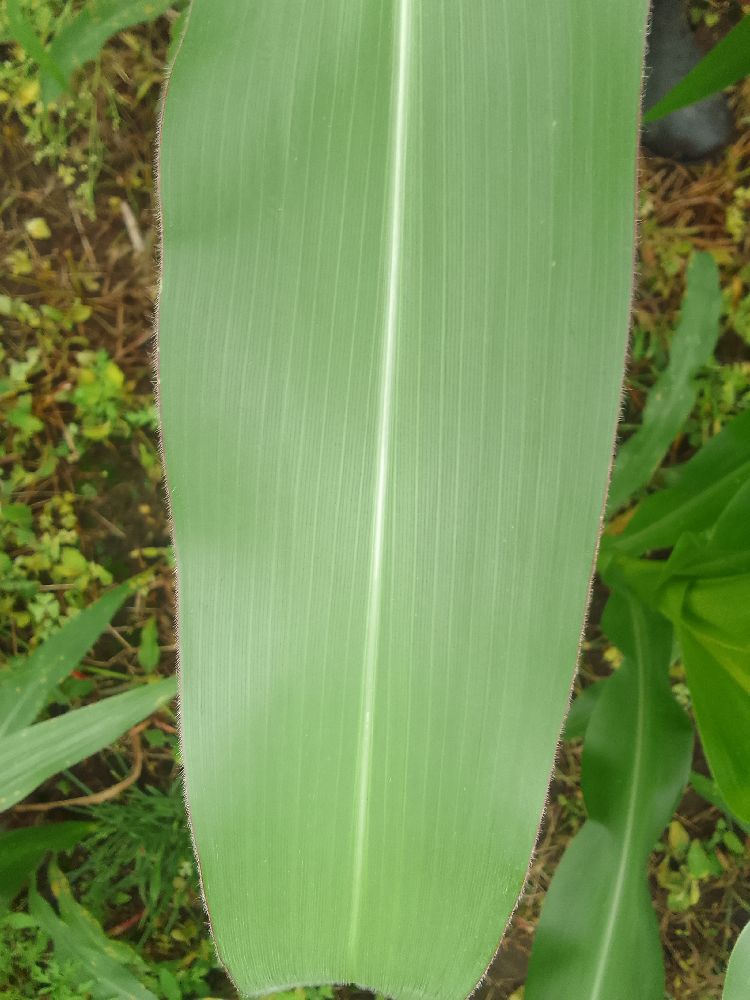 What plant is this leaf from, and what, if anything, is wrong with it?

maize, healthy
